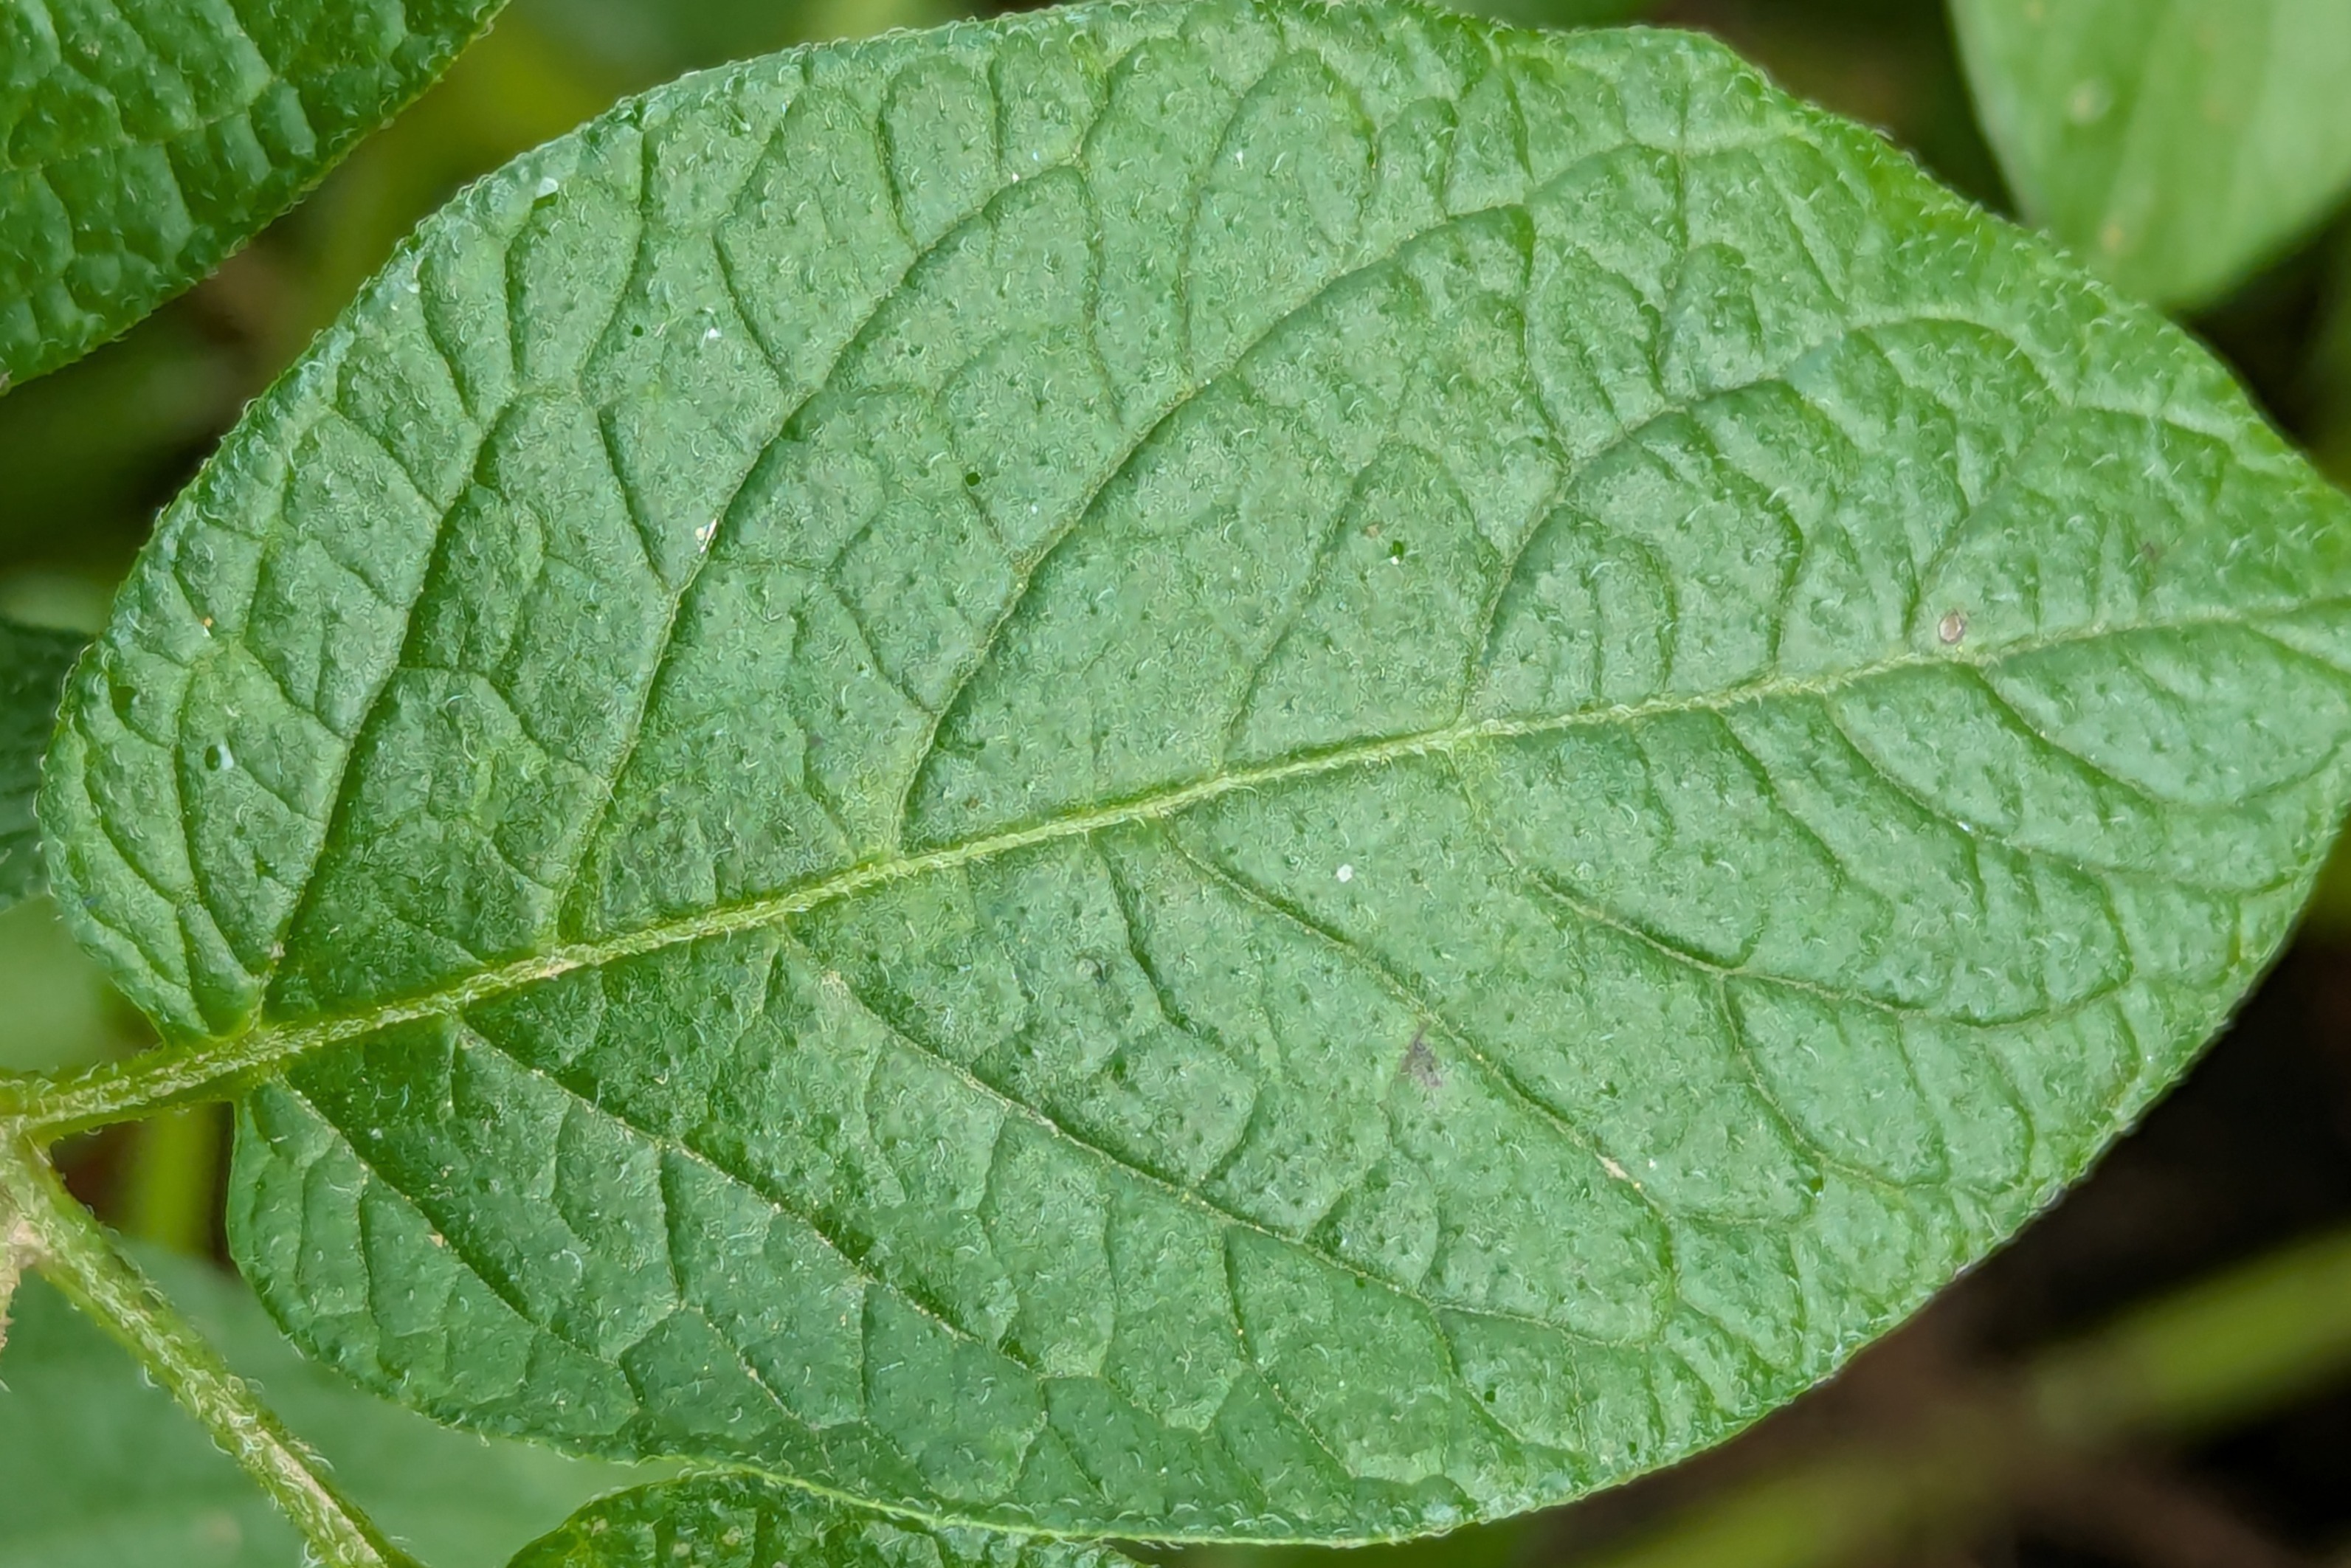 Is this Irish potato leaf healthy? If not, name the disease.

healthy
